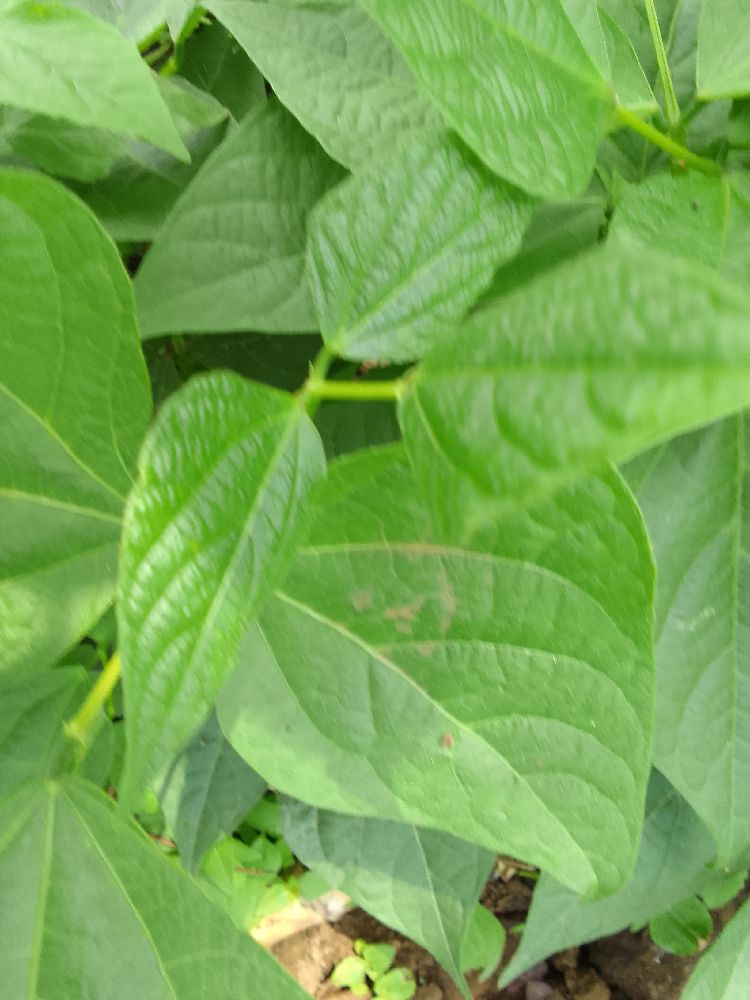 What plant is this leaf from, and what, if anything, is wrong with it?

common bean, healthy
